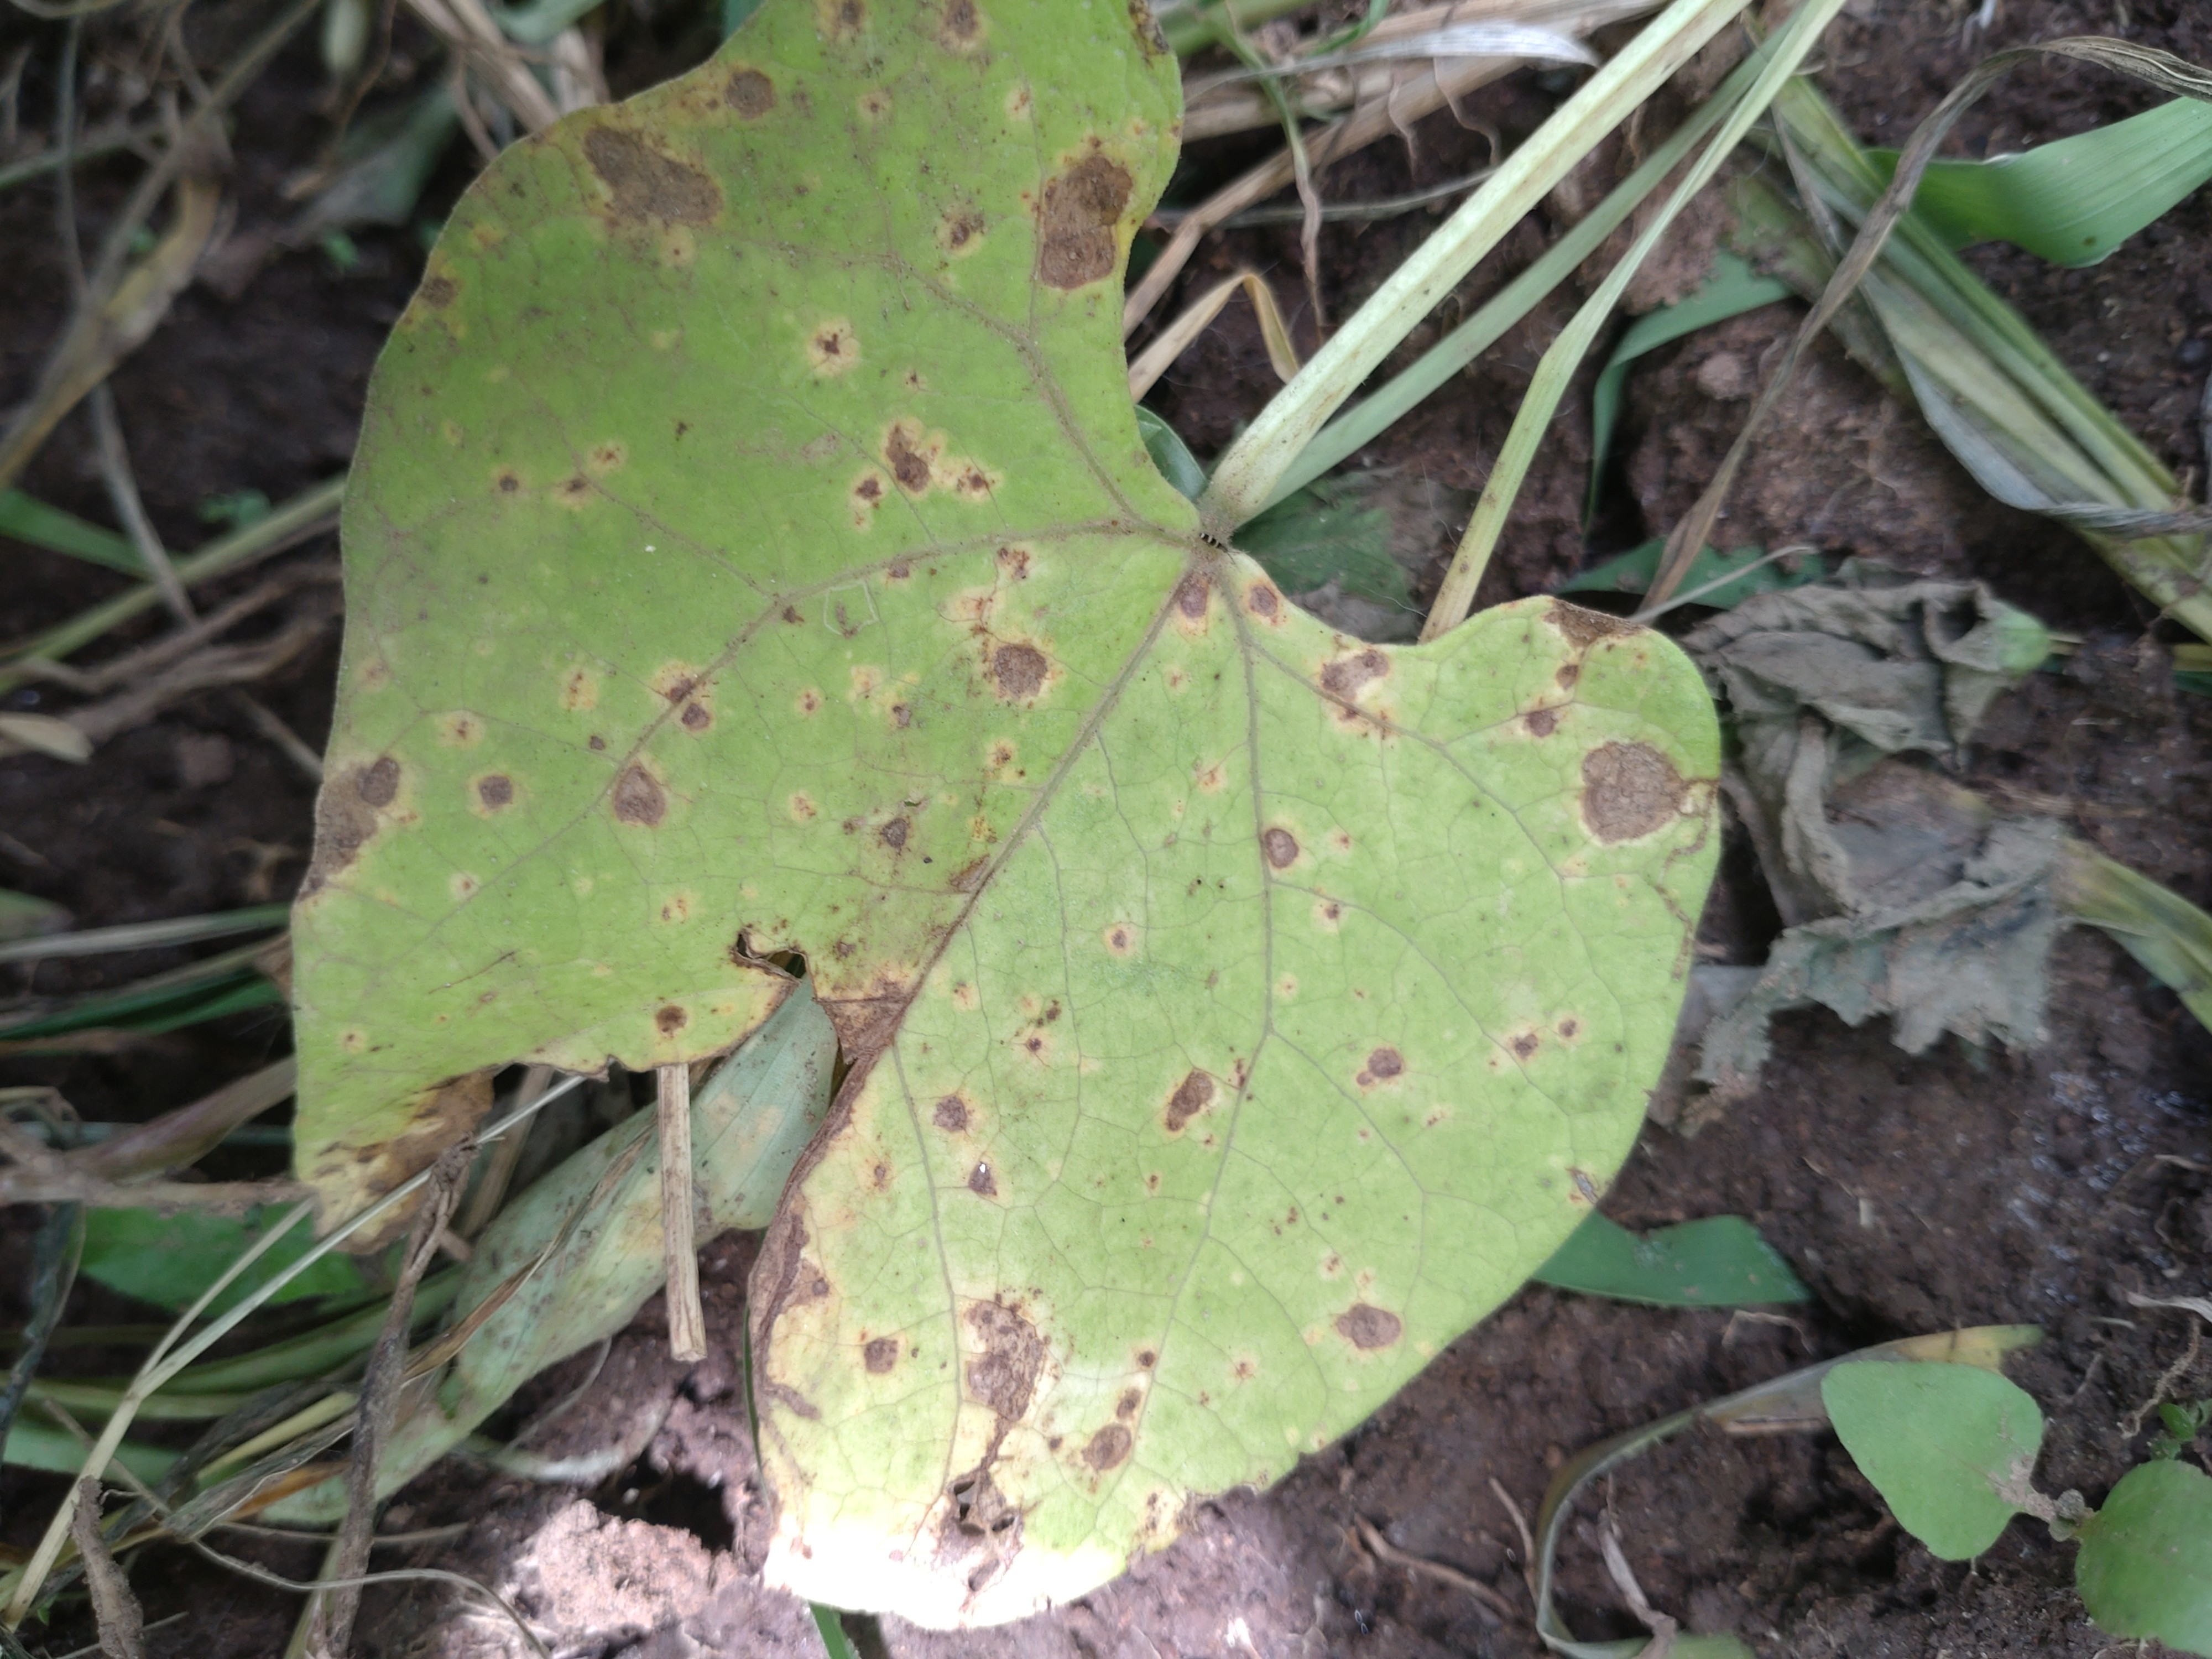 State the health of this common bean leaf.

rust
